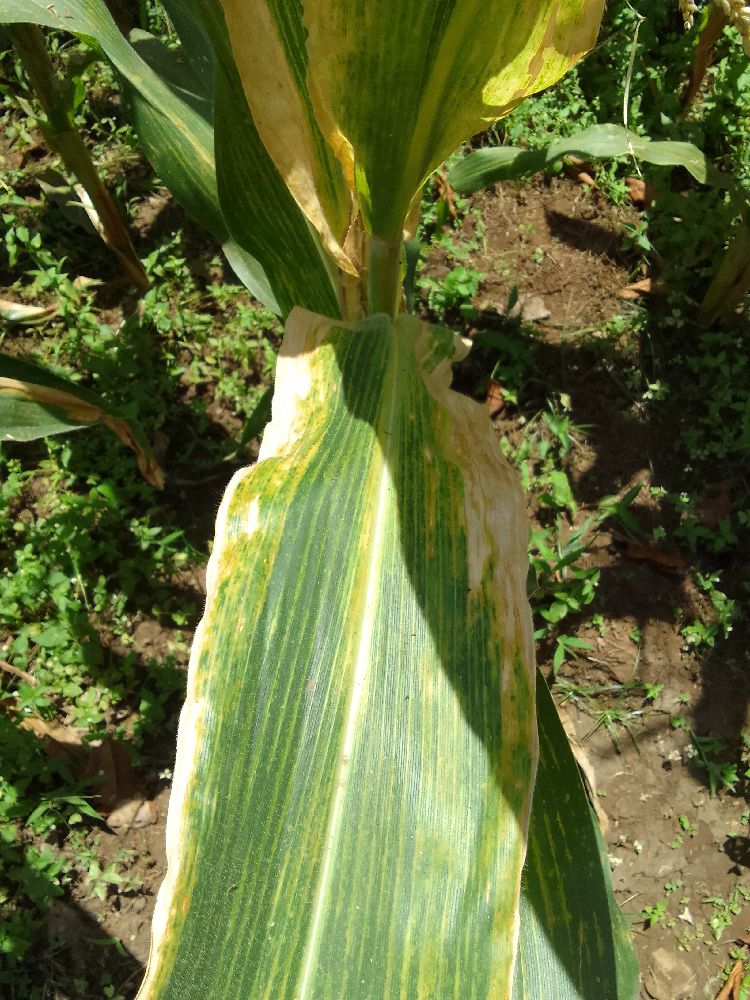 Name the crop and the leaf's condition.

maize, maize lethal necrosis
